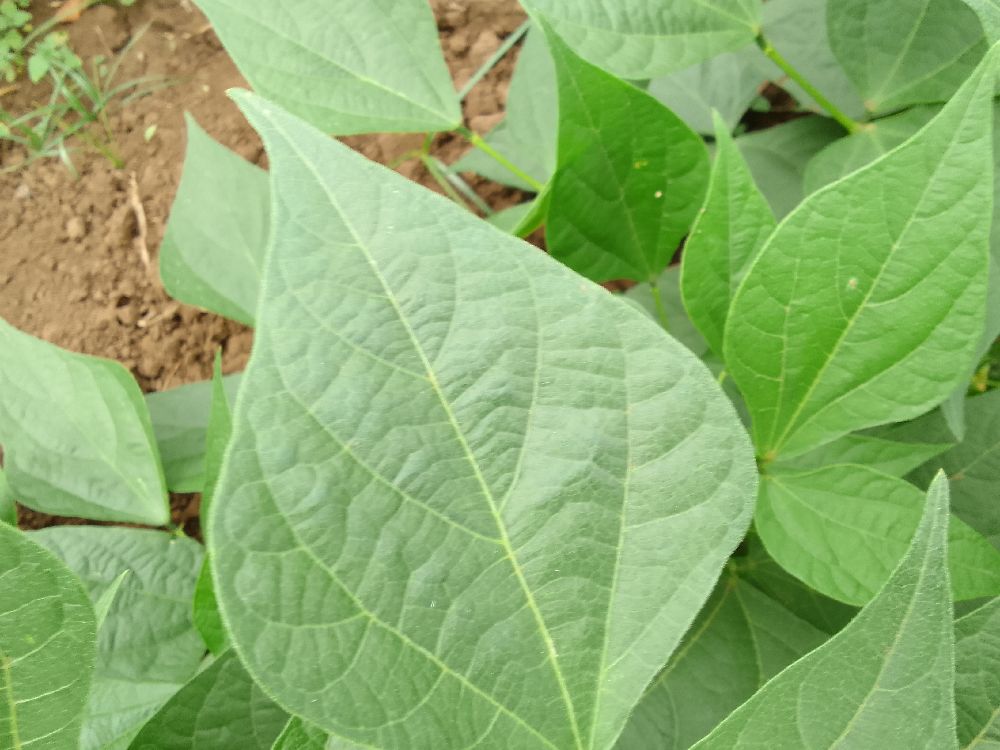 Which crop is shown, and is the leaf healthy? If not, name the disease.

common bean, healthy
